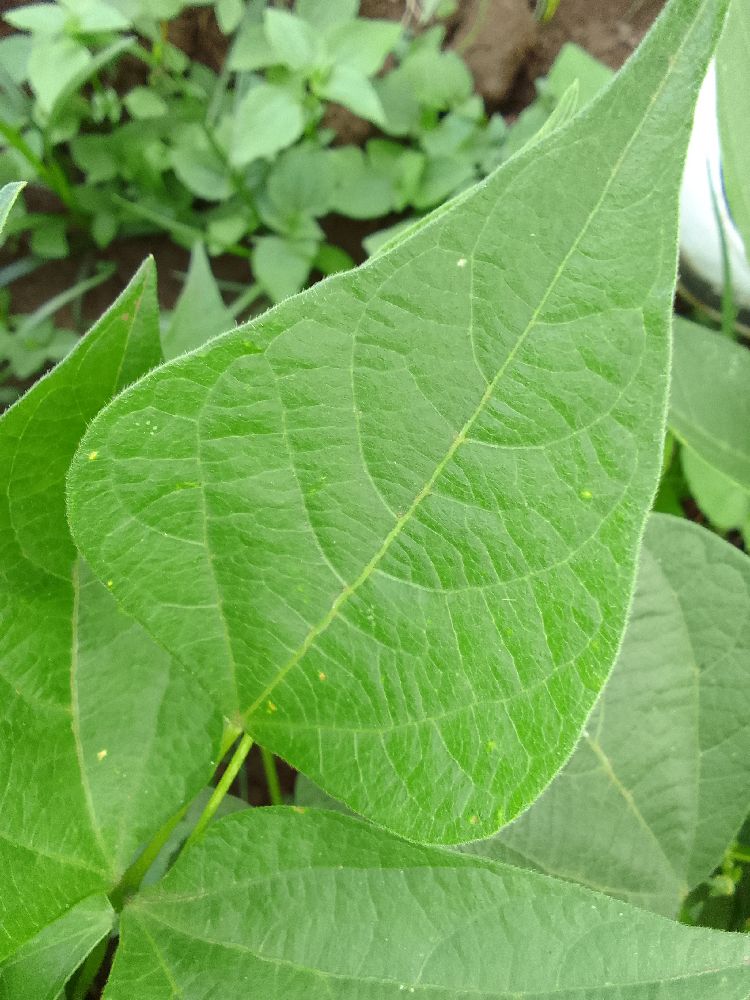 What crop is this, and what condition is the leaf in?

common bean, healthy
